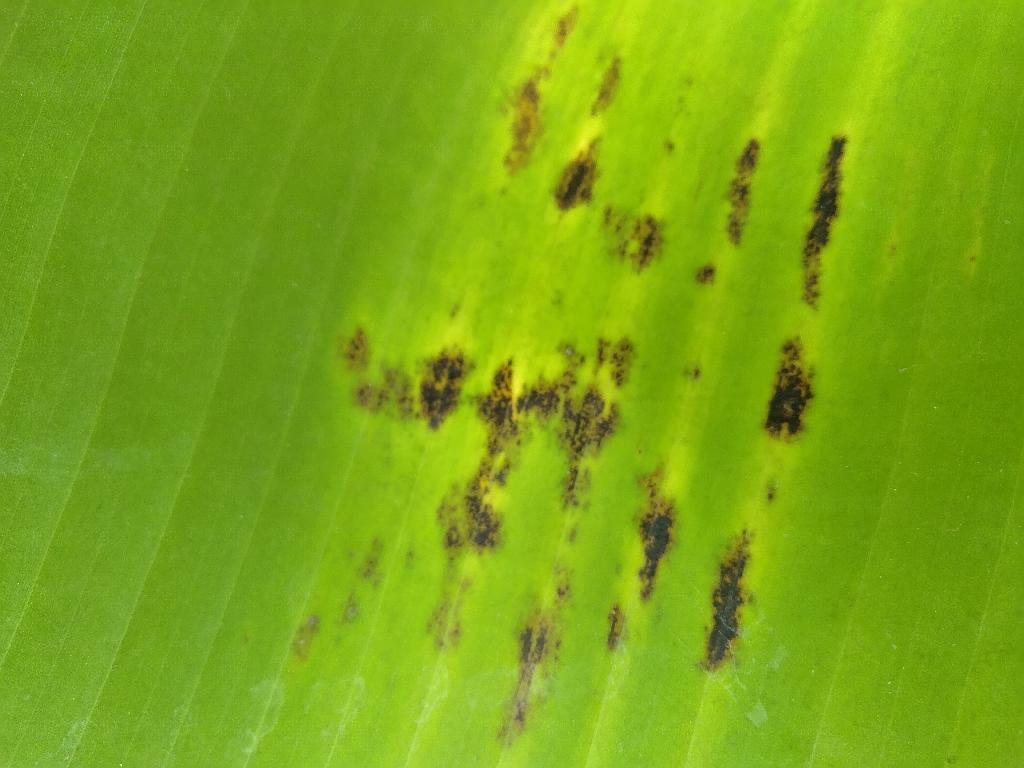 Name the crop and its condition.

banana, black sigatoka
